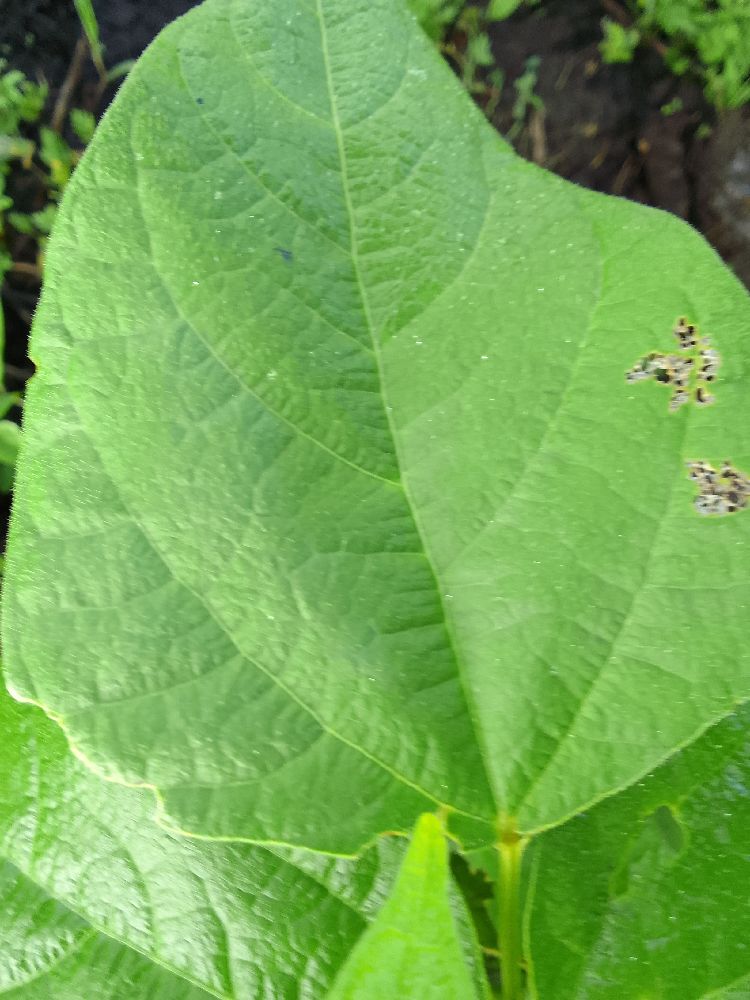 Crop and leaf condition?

common bean, healthy
